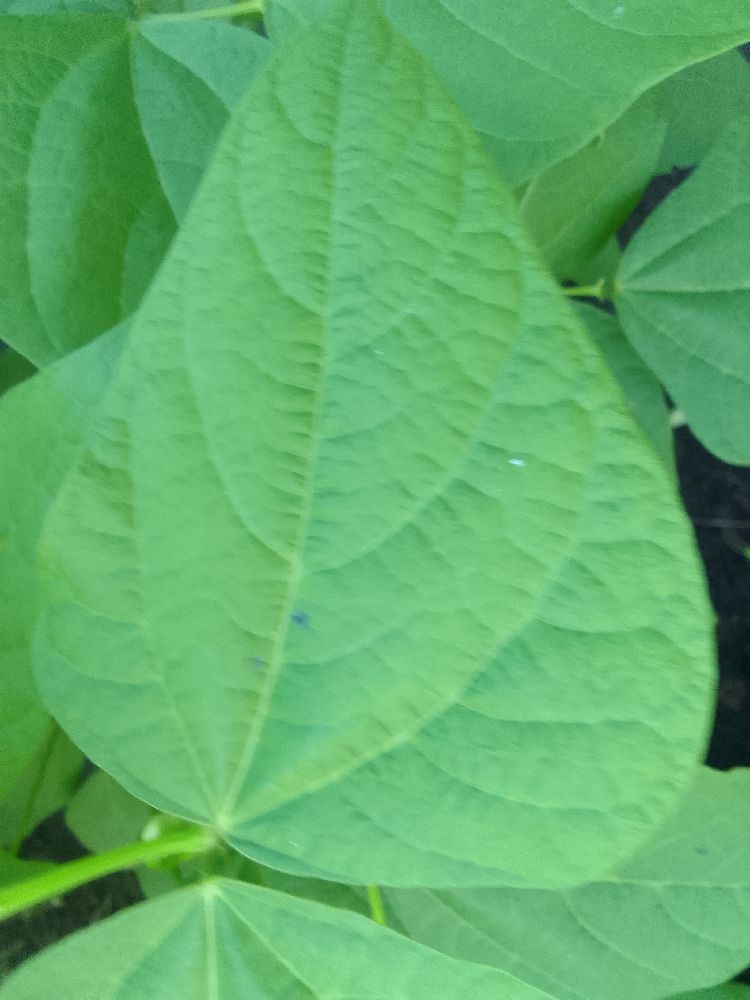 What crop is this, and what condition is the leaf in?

common bean, healthy
